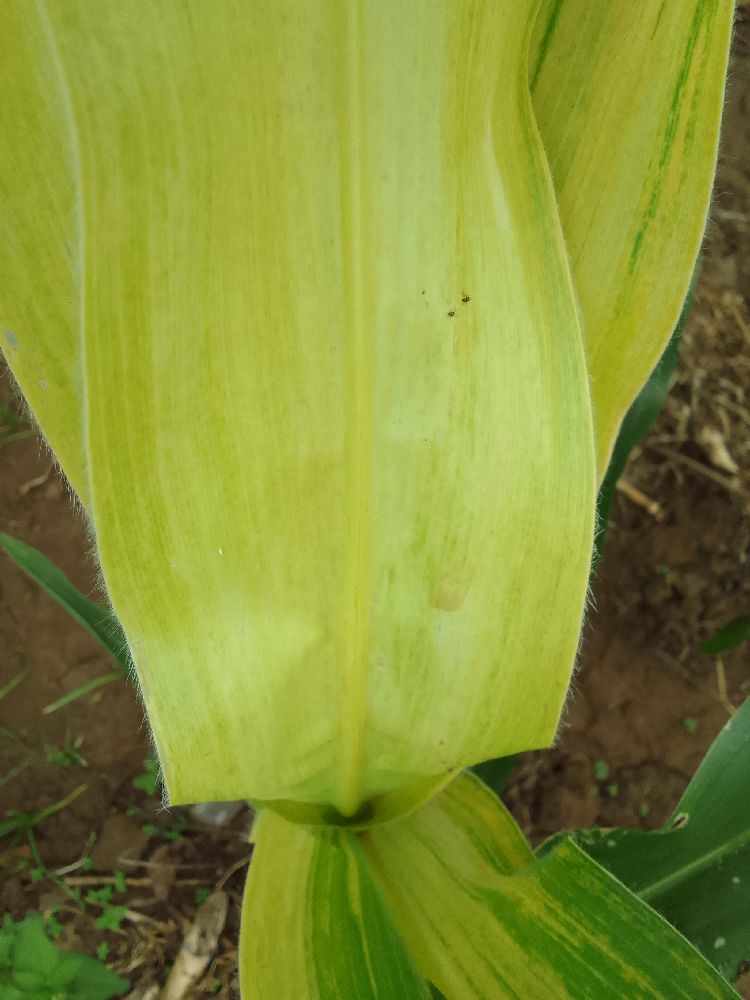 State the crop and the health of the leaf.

maize, maize lethal necrosis
